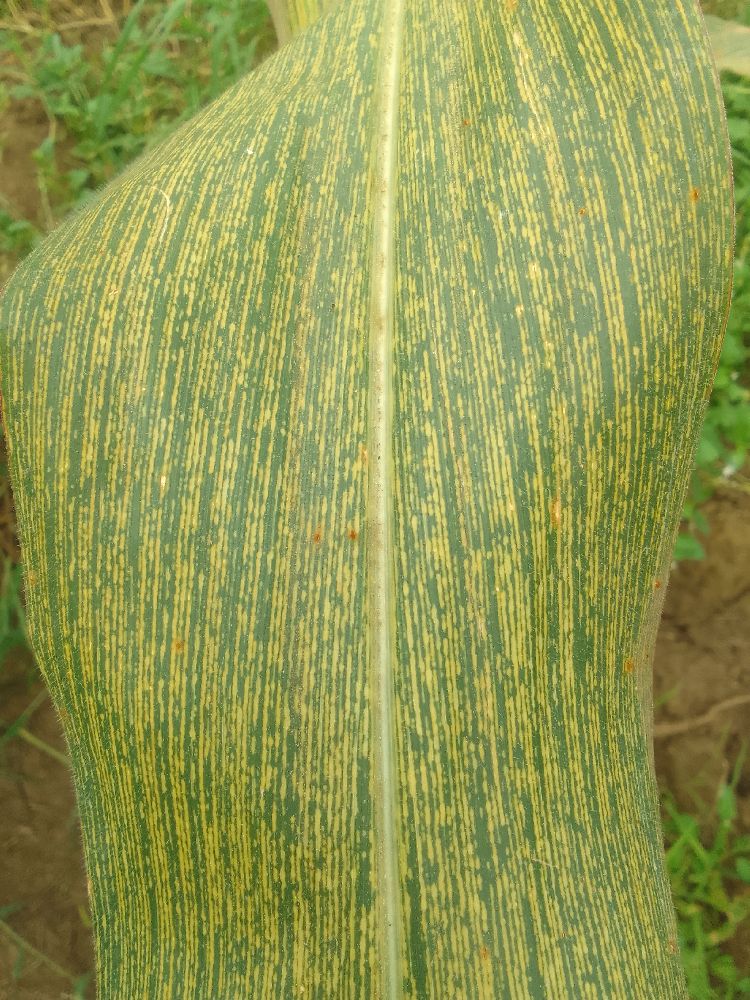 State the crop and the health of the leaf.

maize, maize streak virus
